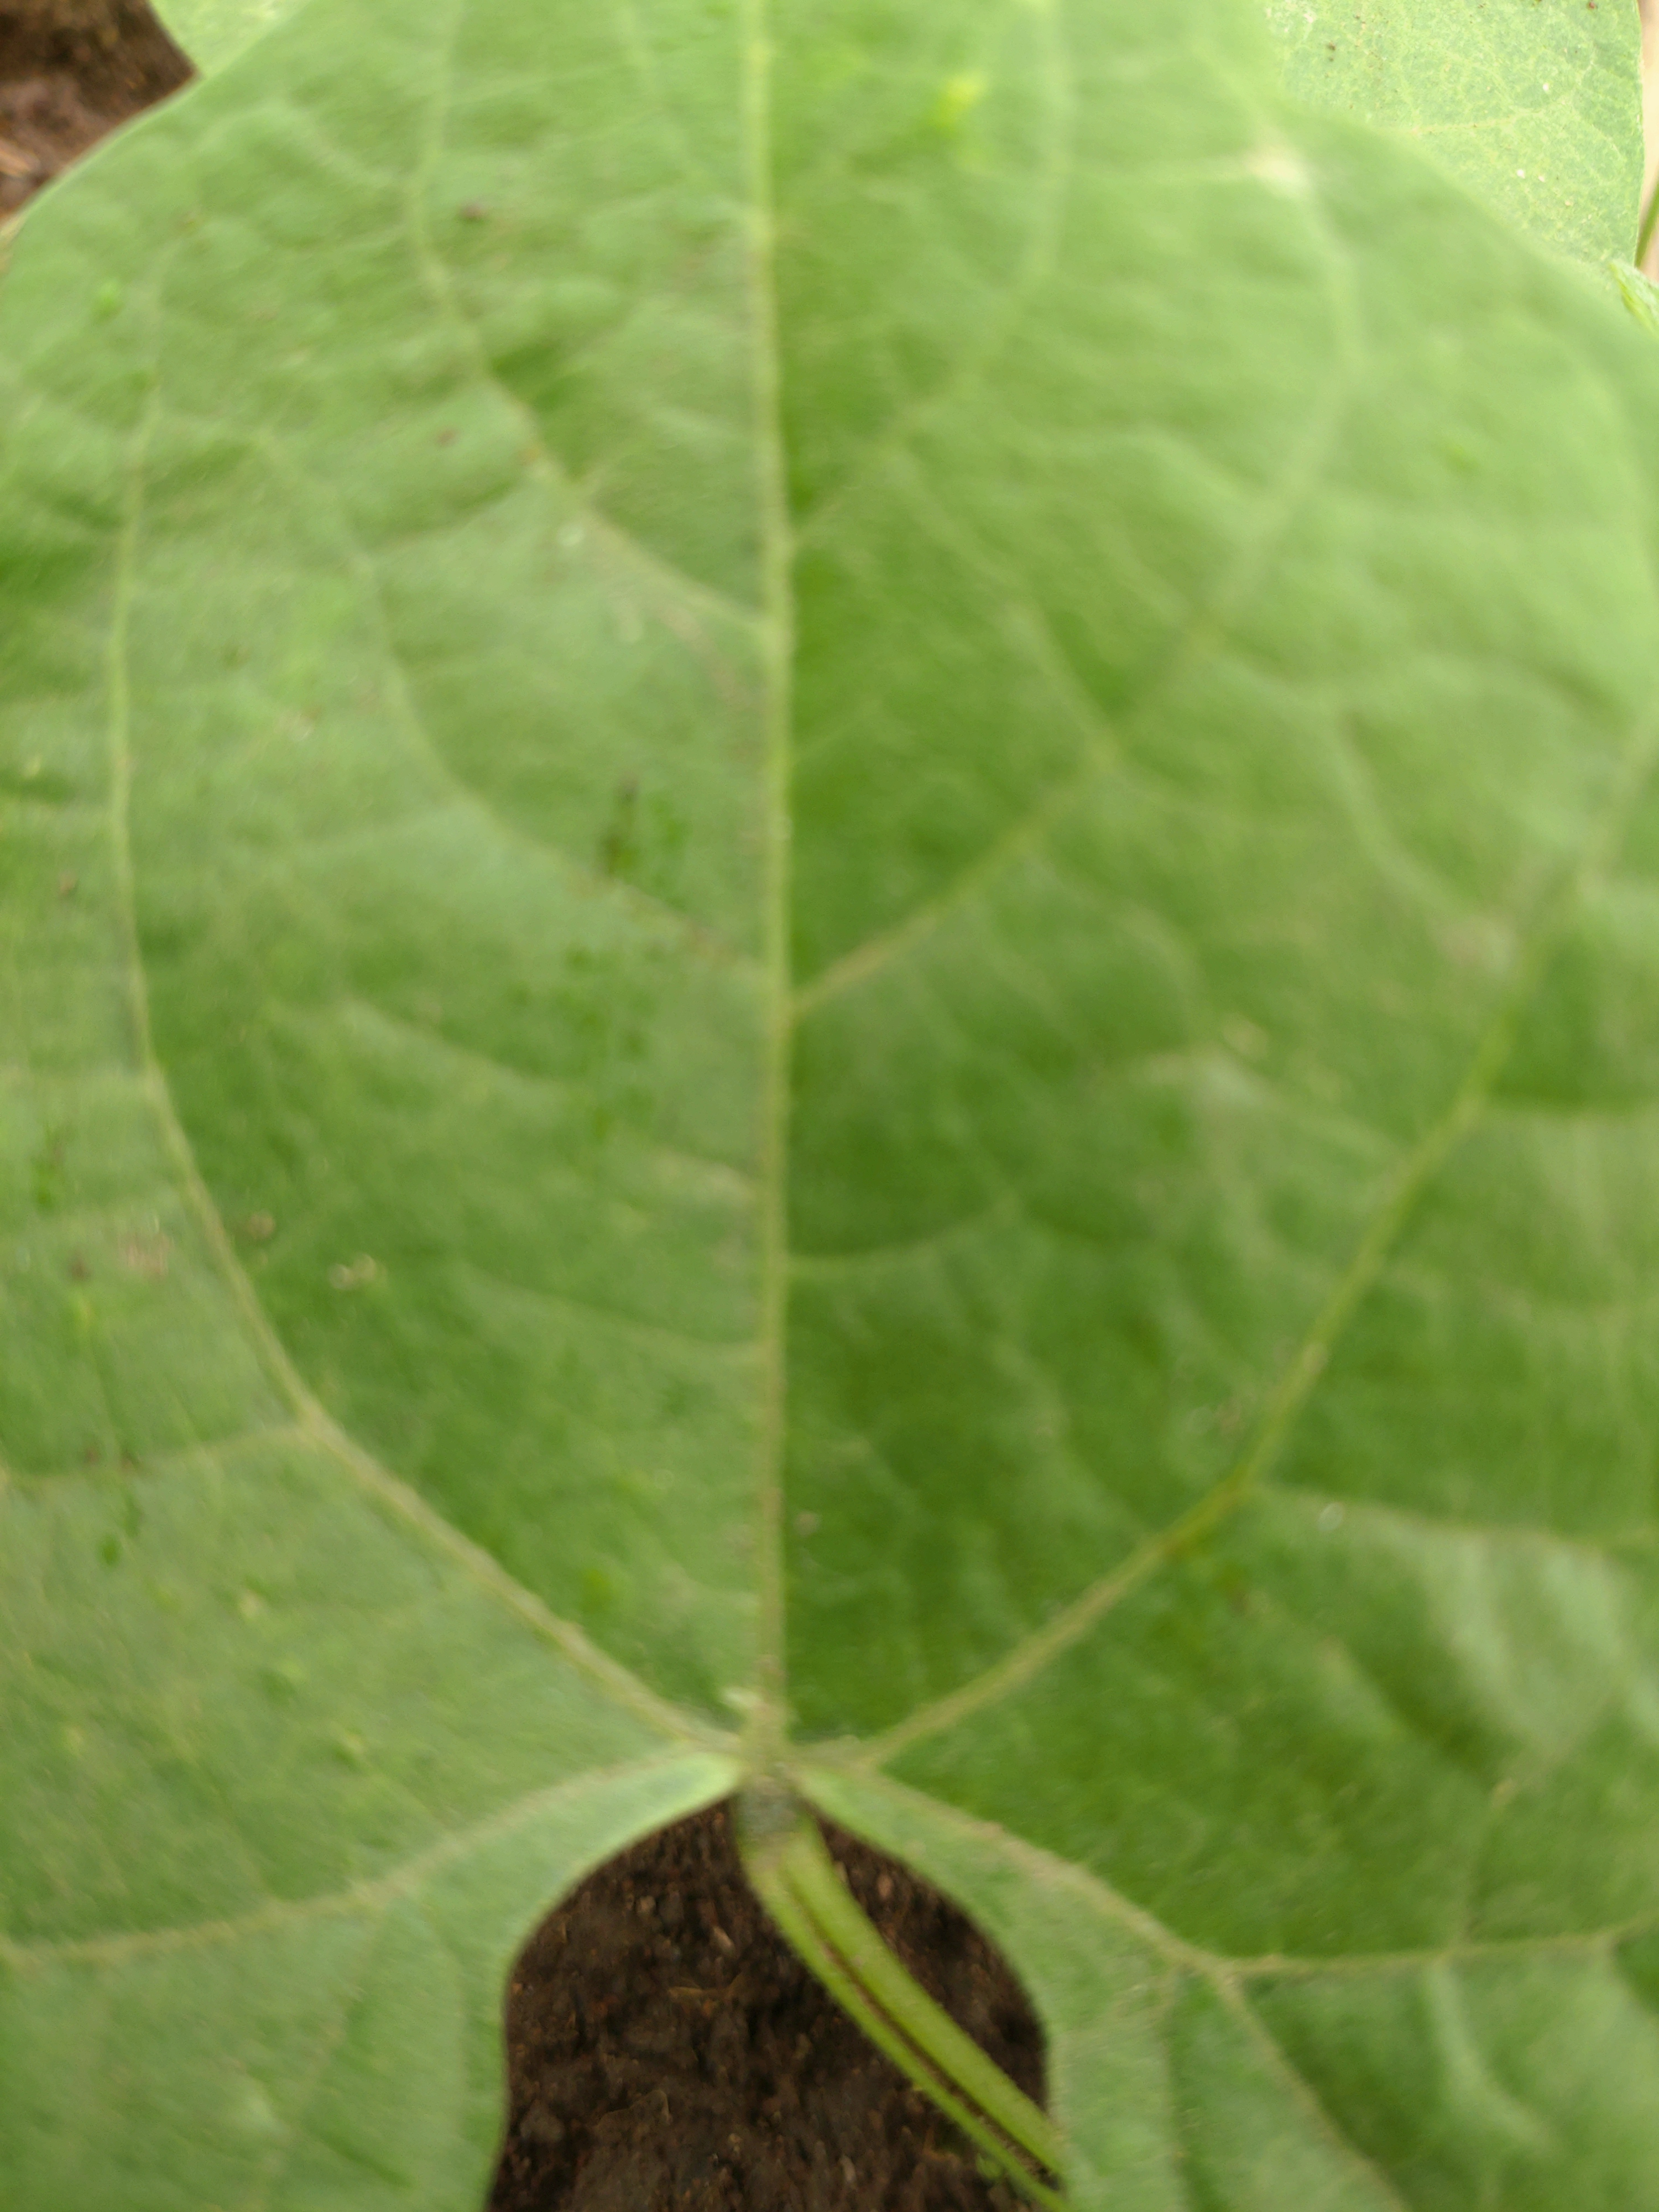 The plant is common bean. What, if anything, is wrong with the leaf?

healthy
